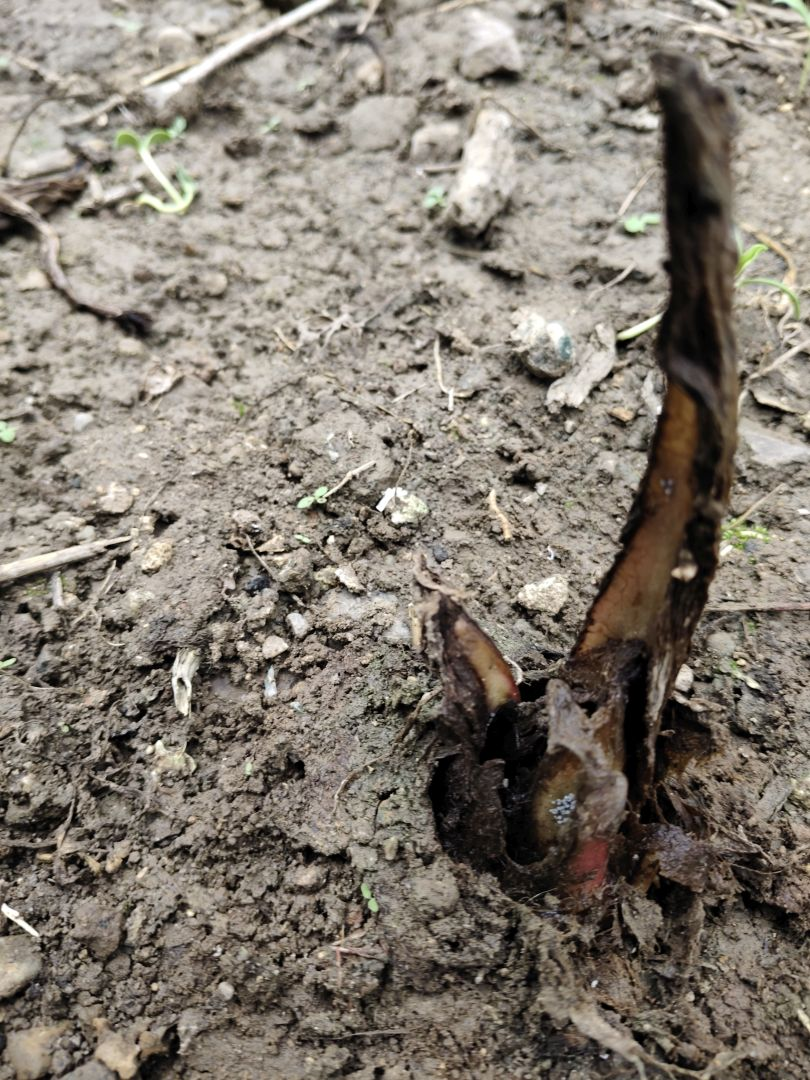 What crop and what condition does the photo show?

taro, root rot
